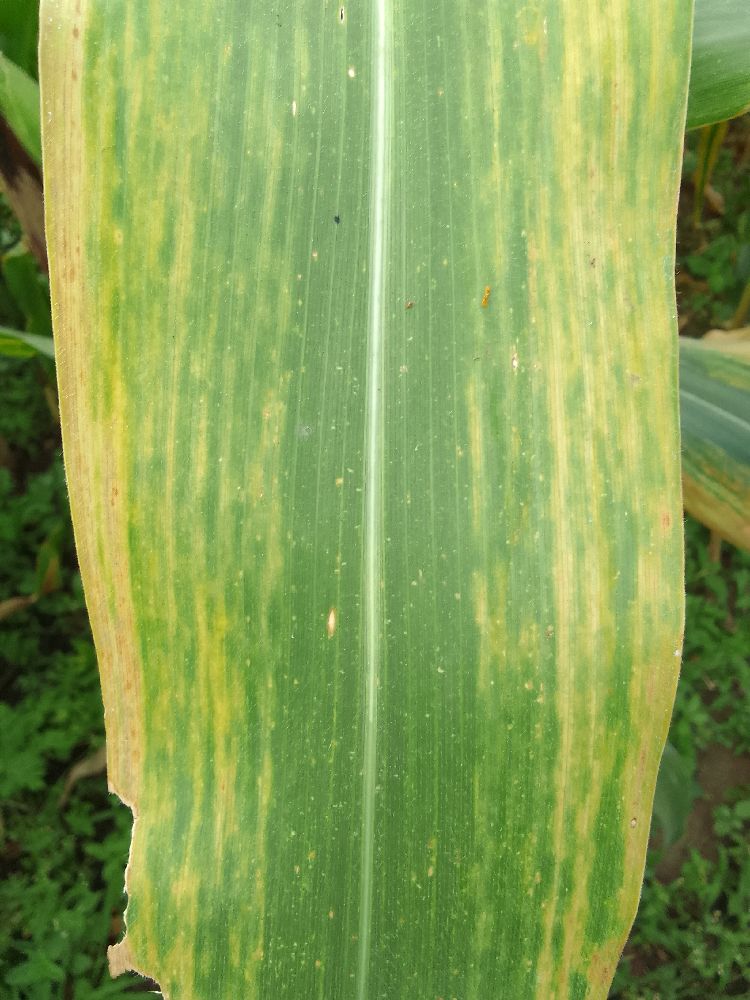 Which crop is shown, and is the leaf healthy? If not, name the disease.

maize, maize lethal necrosis
